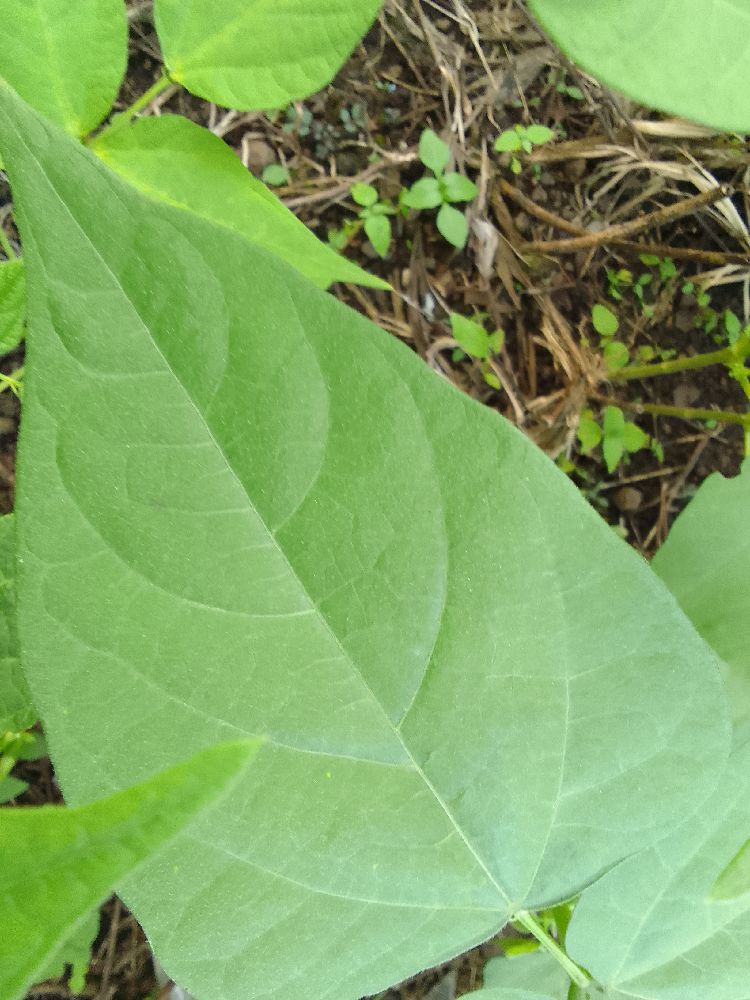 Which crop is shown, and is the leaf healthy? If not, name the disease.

common bean, healthy
